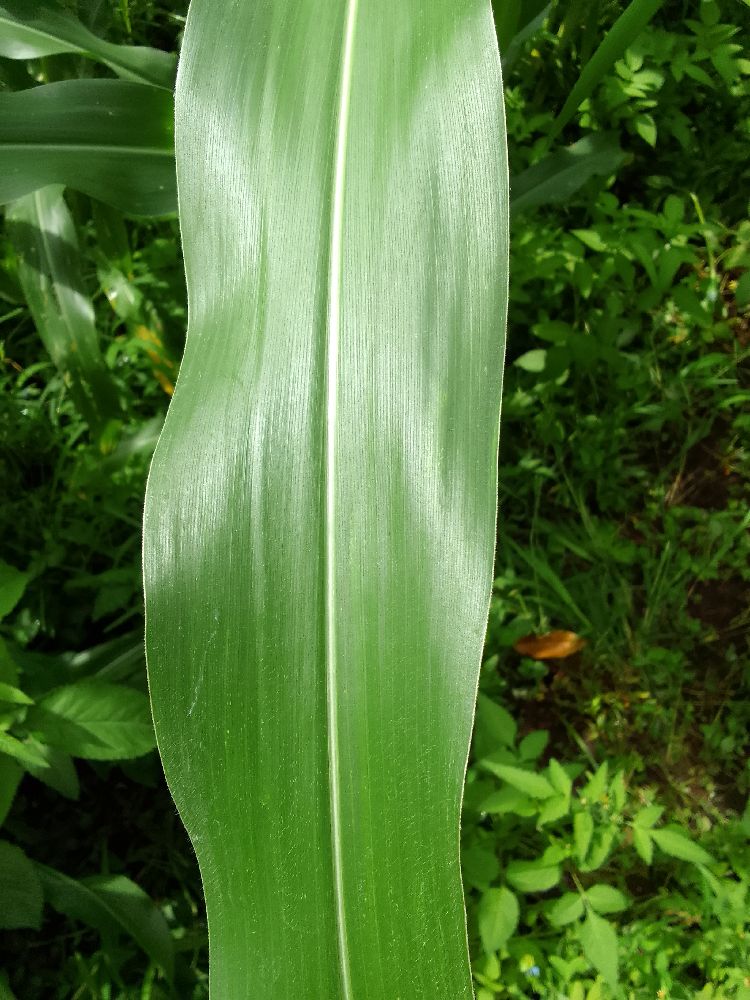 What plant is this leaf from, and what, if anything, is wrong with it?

maize, healthy
